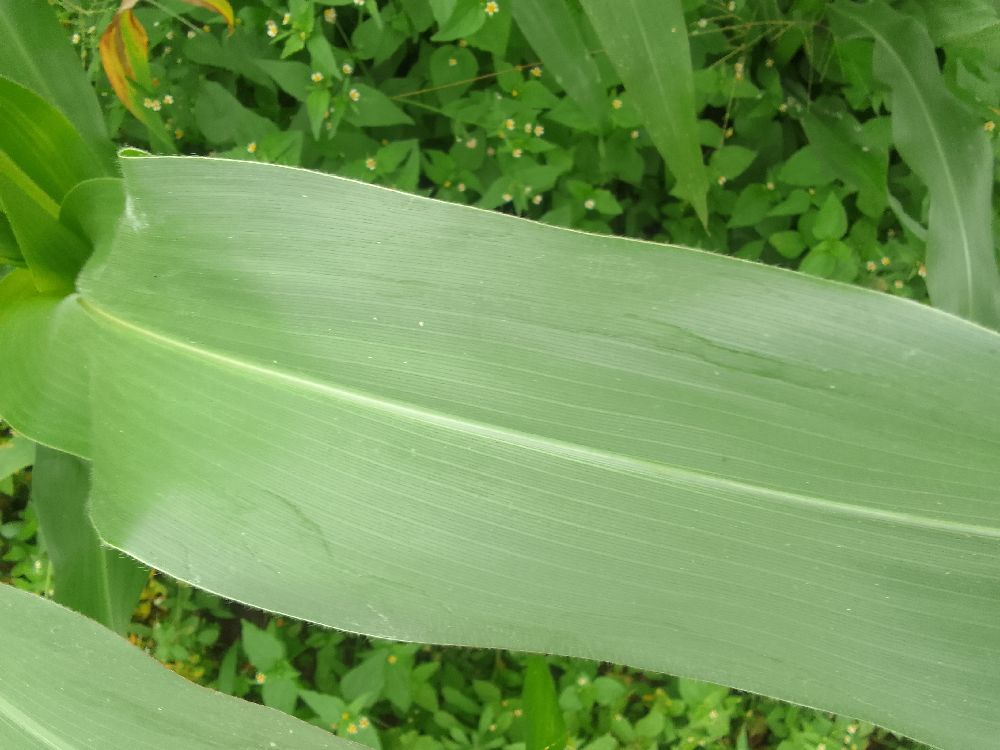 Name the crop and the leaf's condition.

maize, healthy
